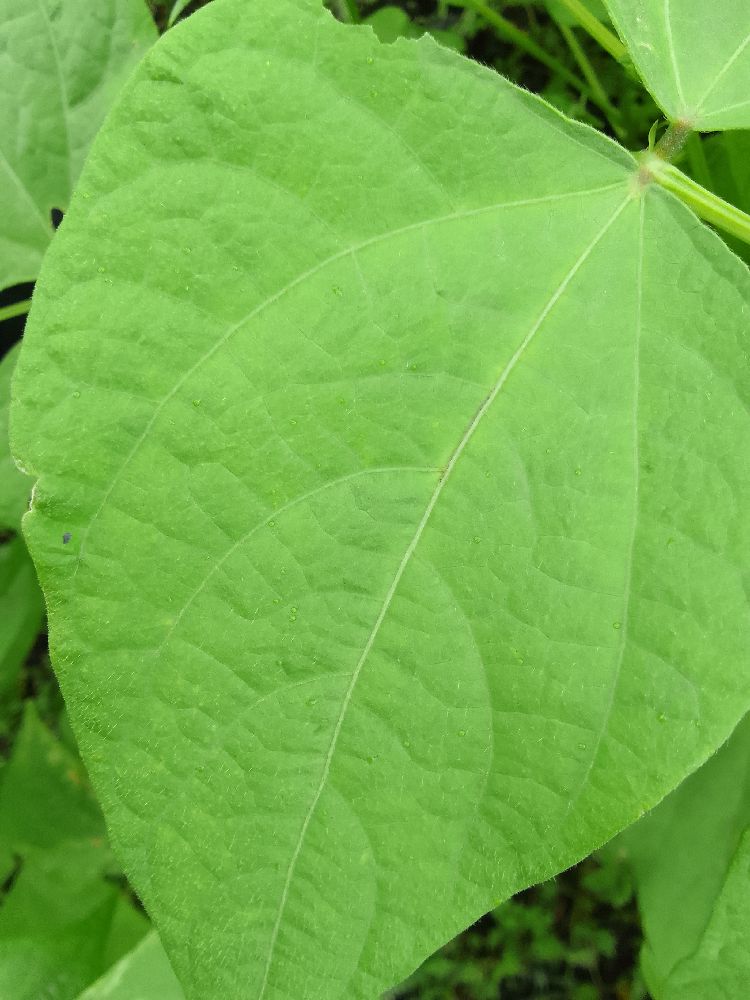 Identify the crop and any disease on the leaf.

common bean, healthy
